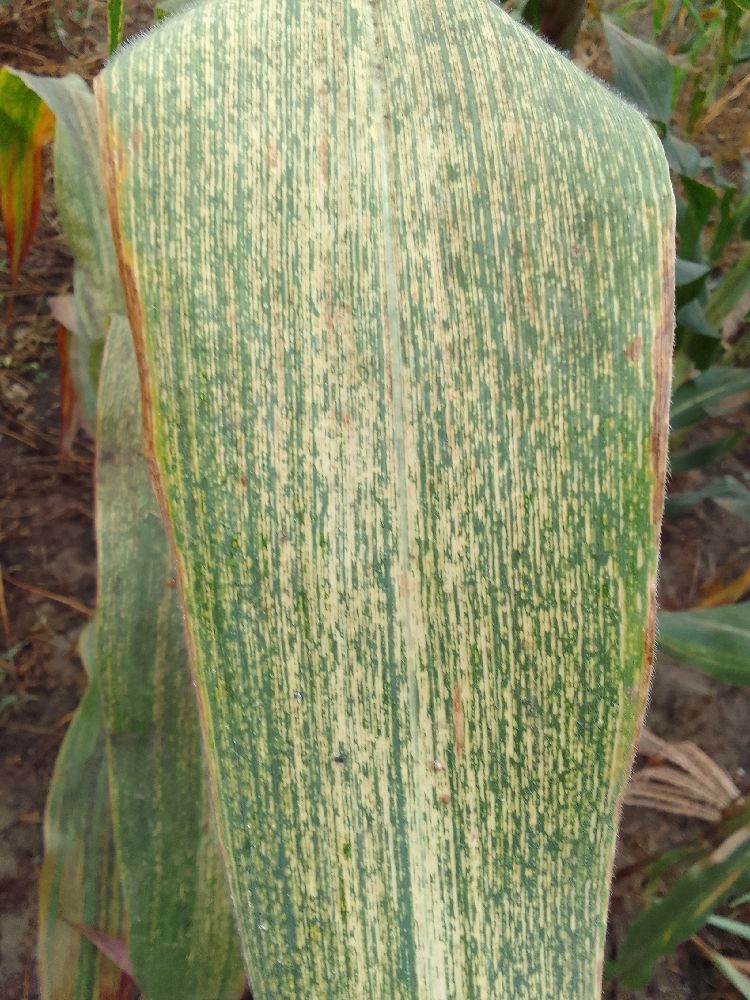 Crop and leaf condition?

maize, maize streak virus
